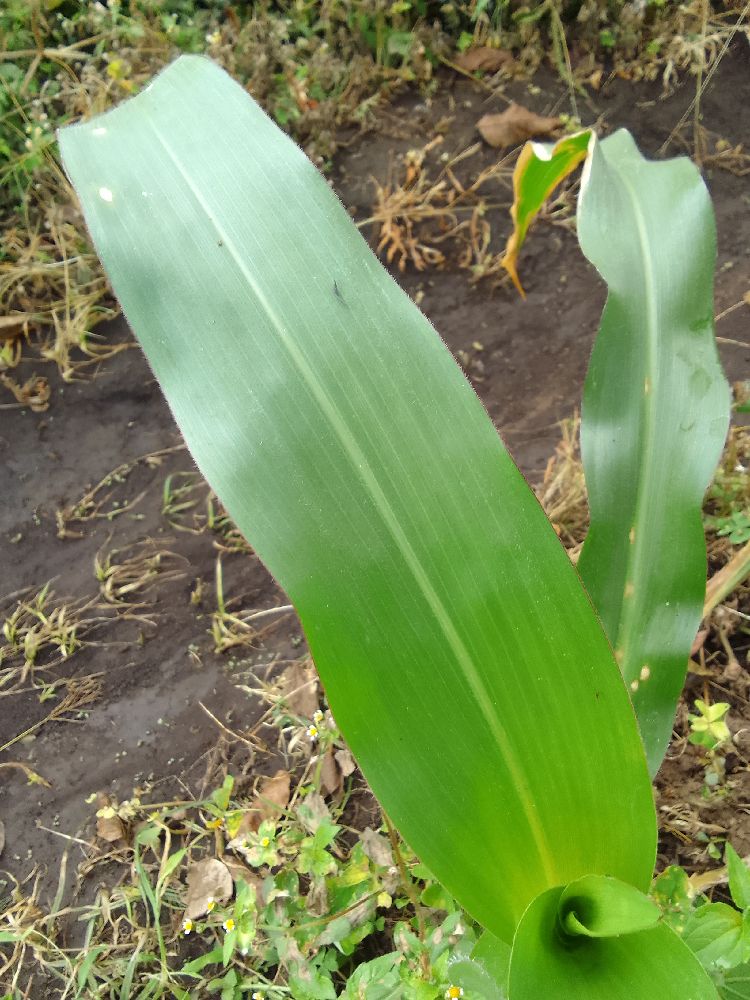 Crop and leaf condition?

maize, healthy
